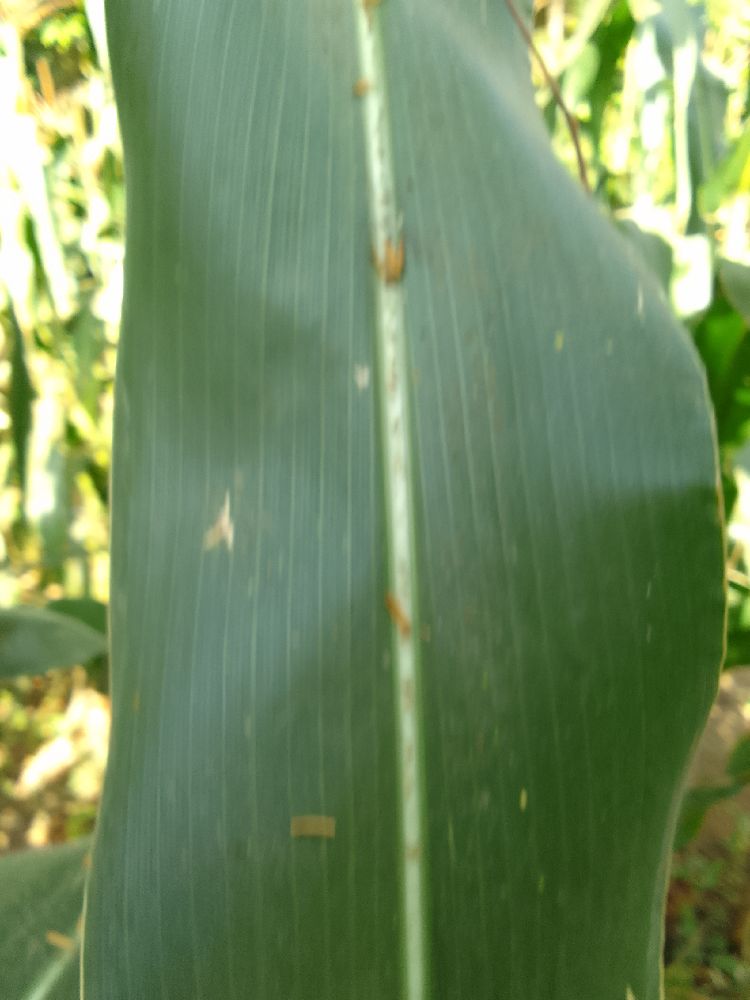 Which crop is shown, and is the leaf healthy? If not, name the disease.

maize, healthy
